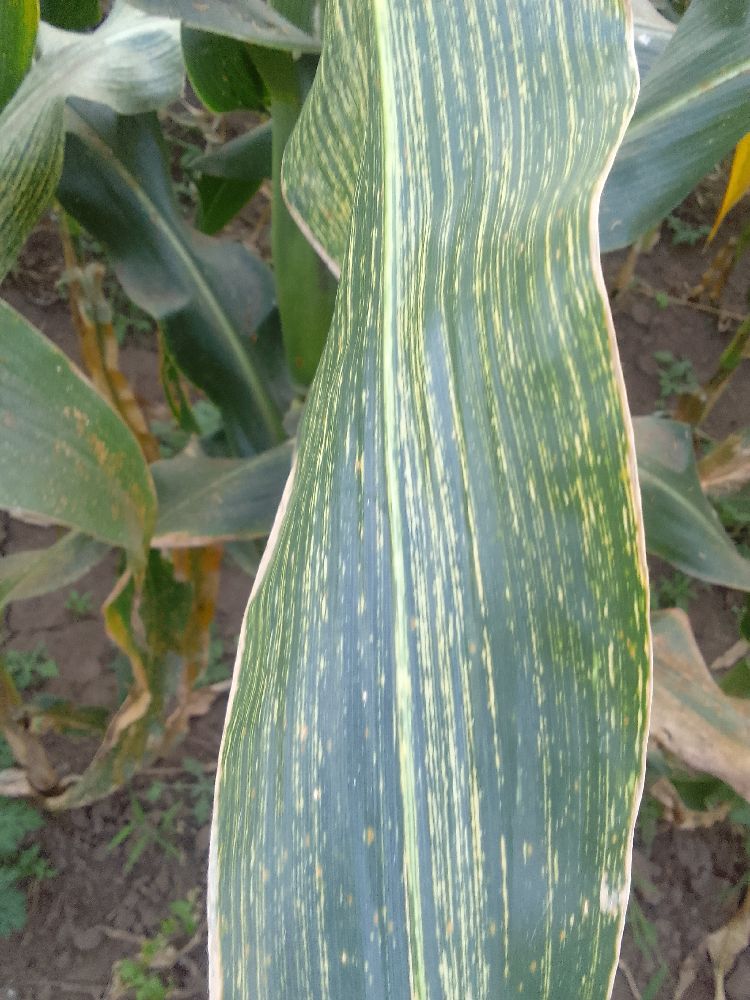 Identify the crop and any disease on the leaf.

maize, maize streak virus
